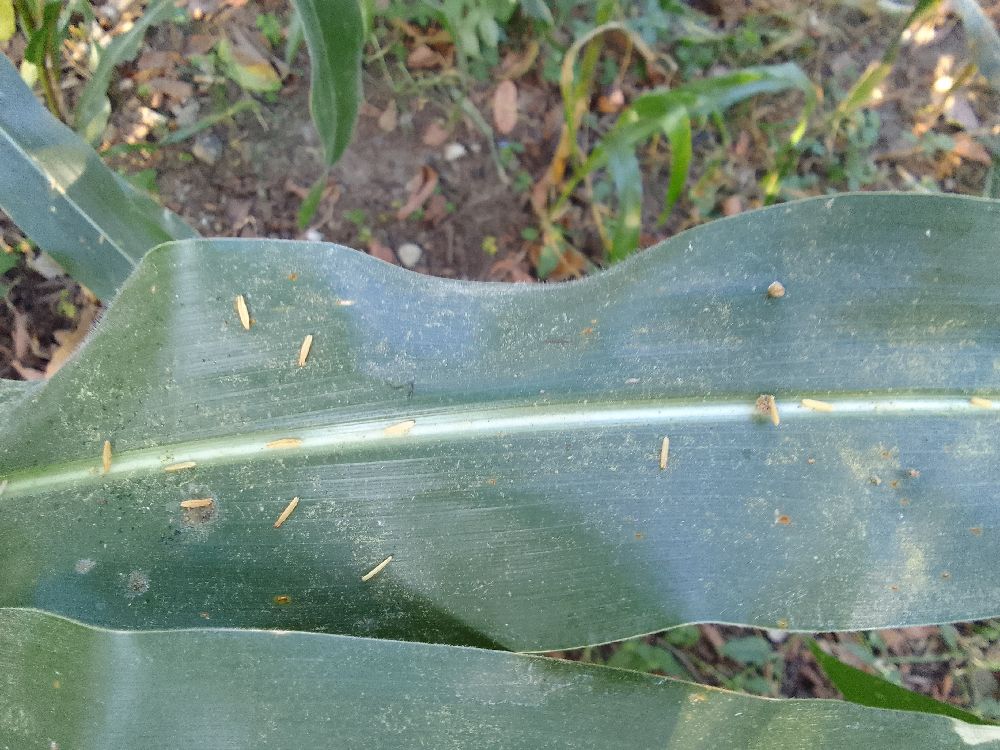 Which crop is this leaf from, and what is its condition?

maize, healthy
